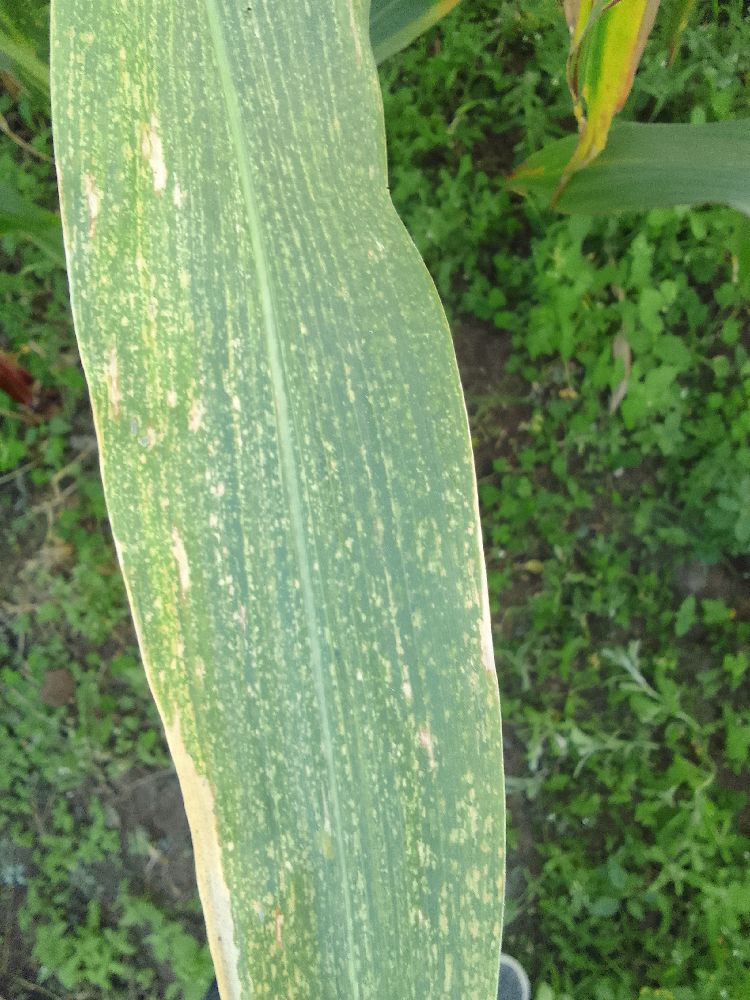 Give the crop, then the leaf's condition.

maize, maize lethal necrosis
